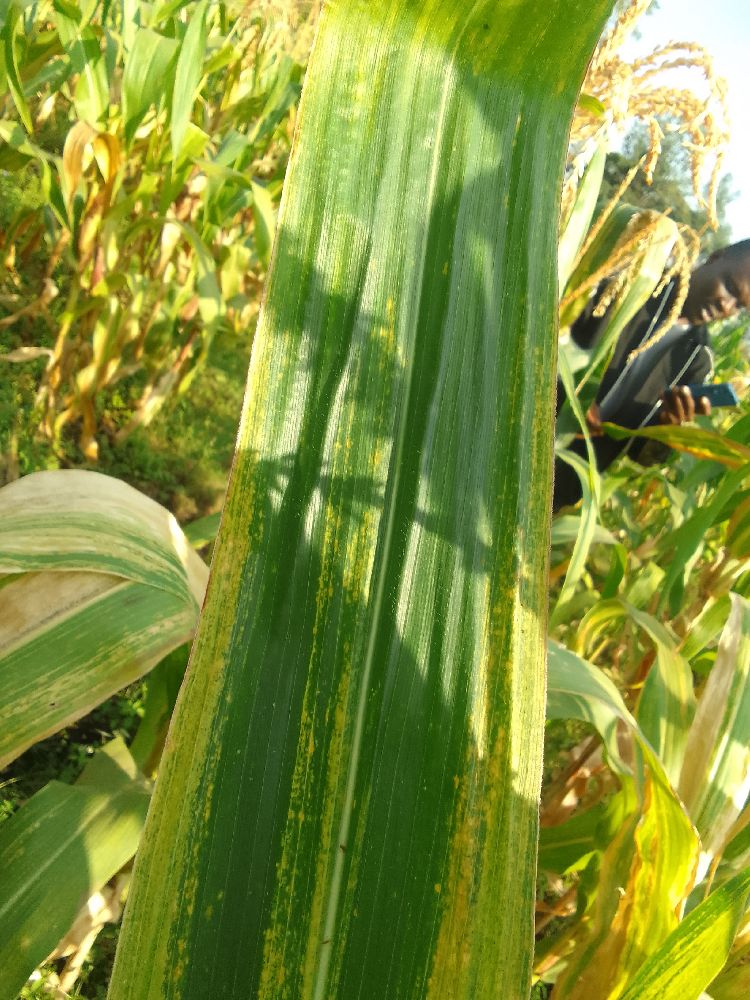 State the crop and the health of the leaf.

maize, maize lethal necrosis
